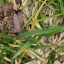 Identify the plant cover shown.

grass
